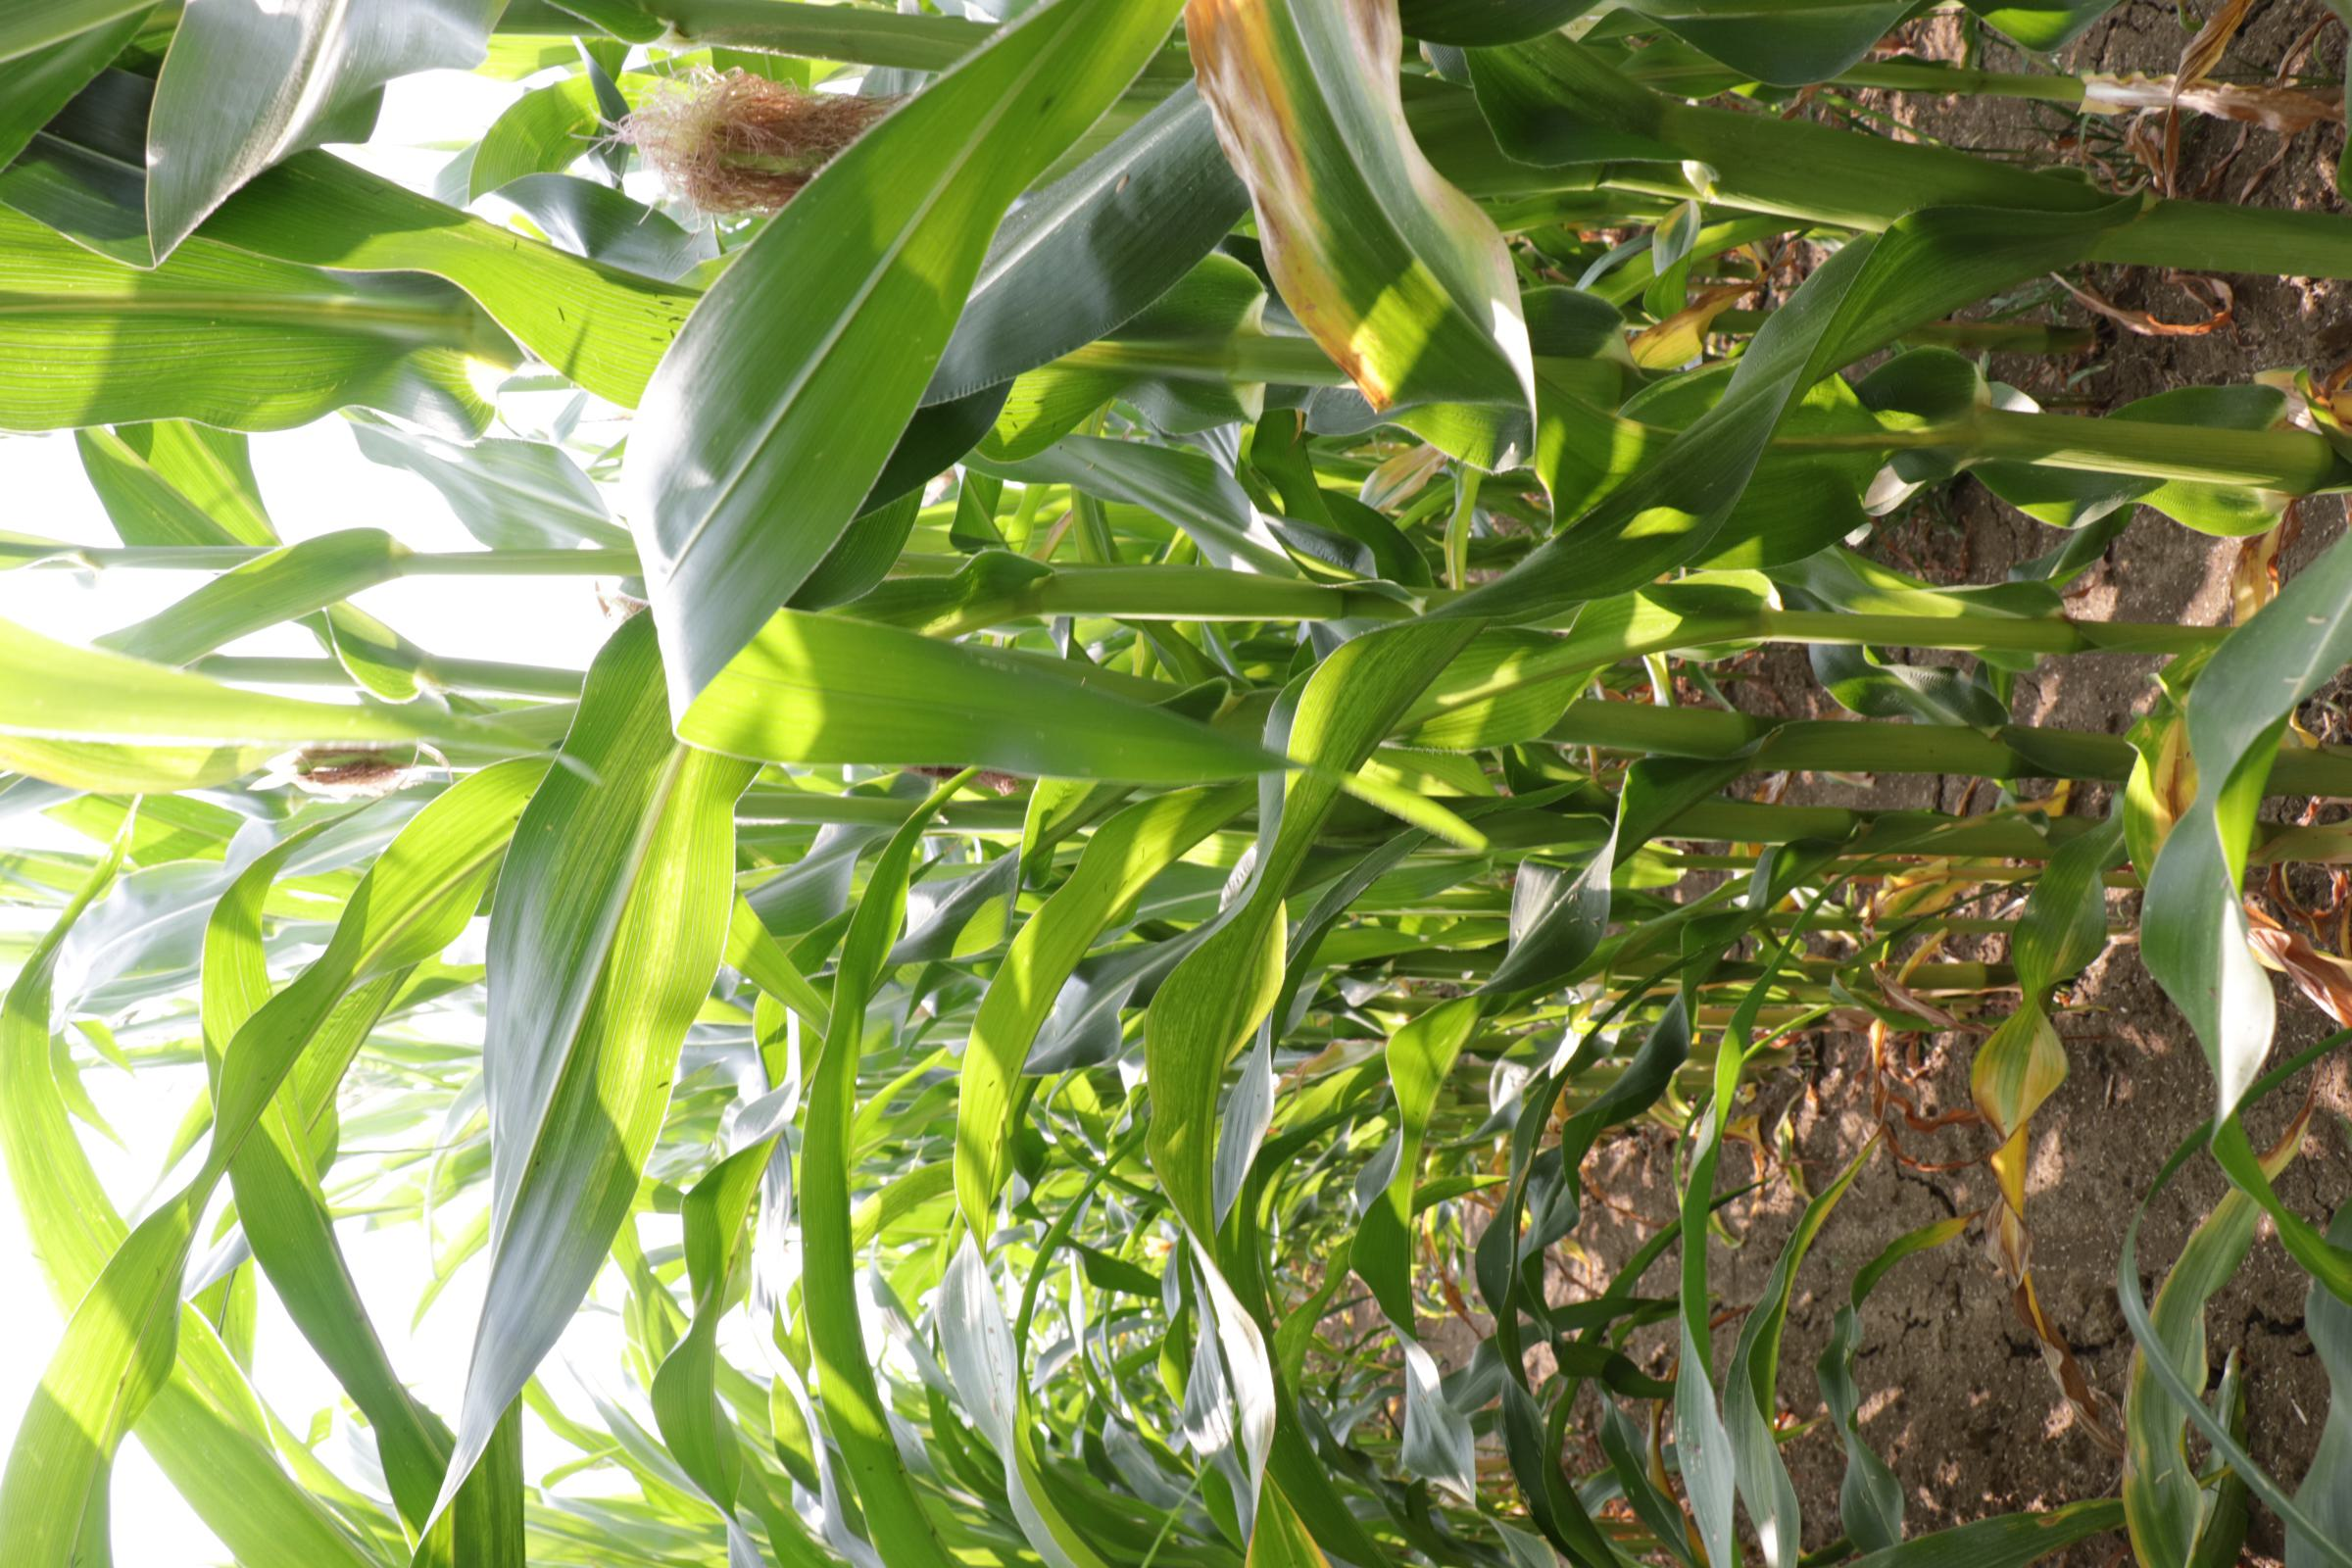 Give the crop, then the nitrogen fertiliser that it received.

maize, full nitrogen fertilisation
